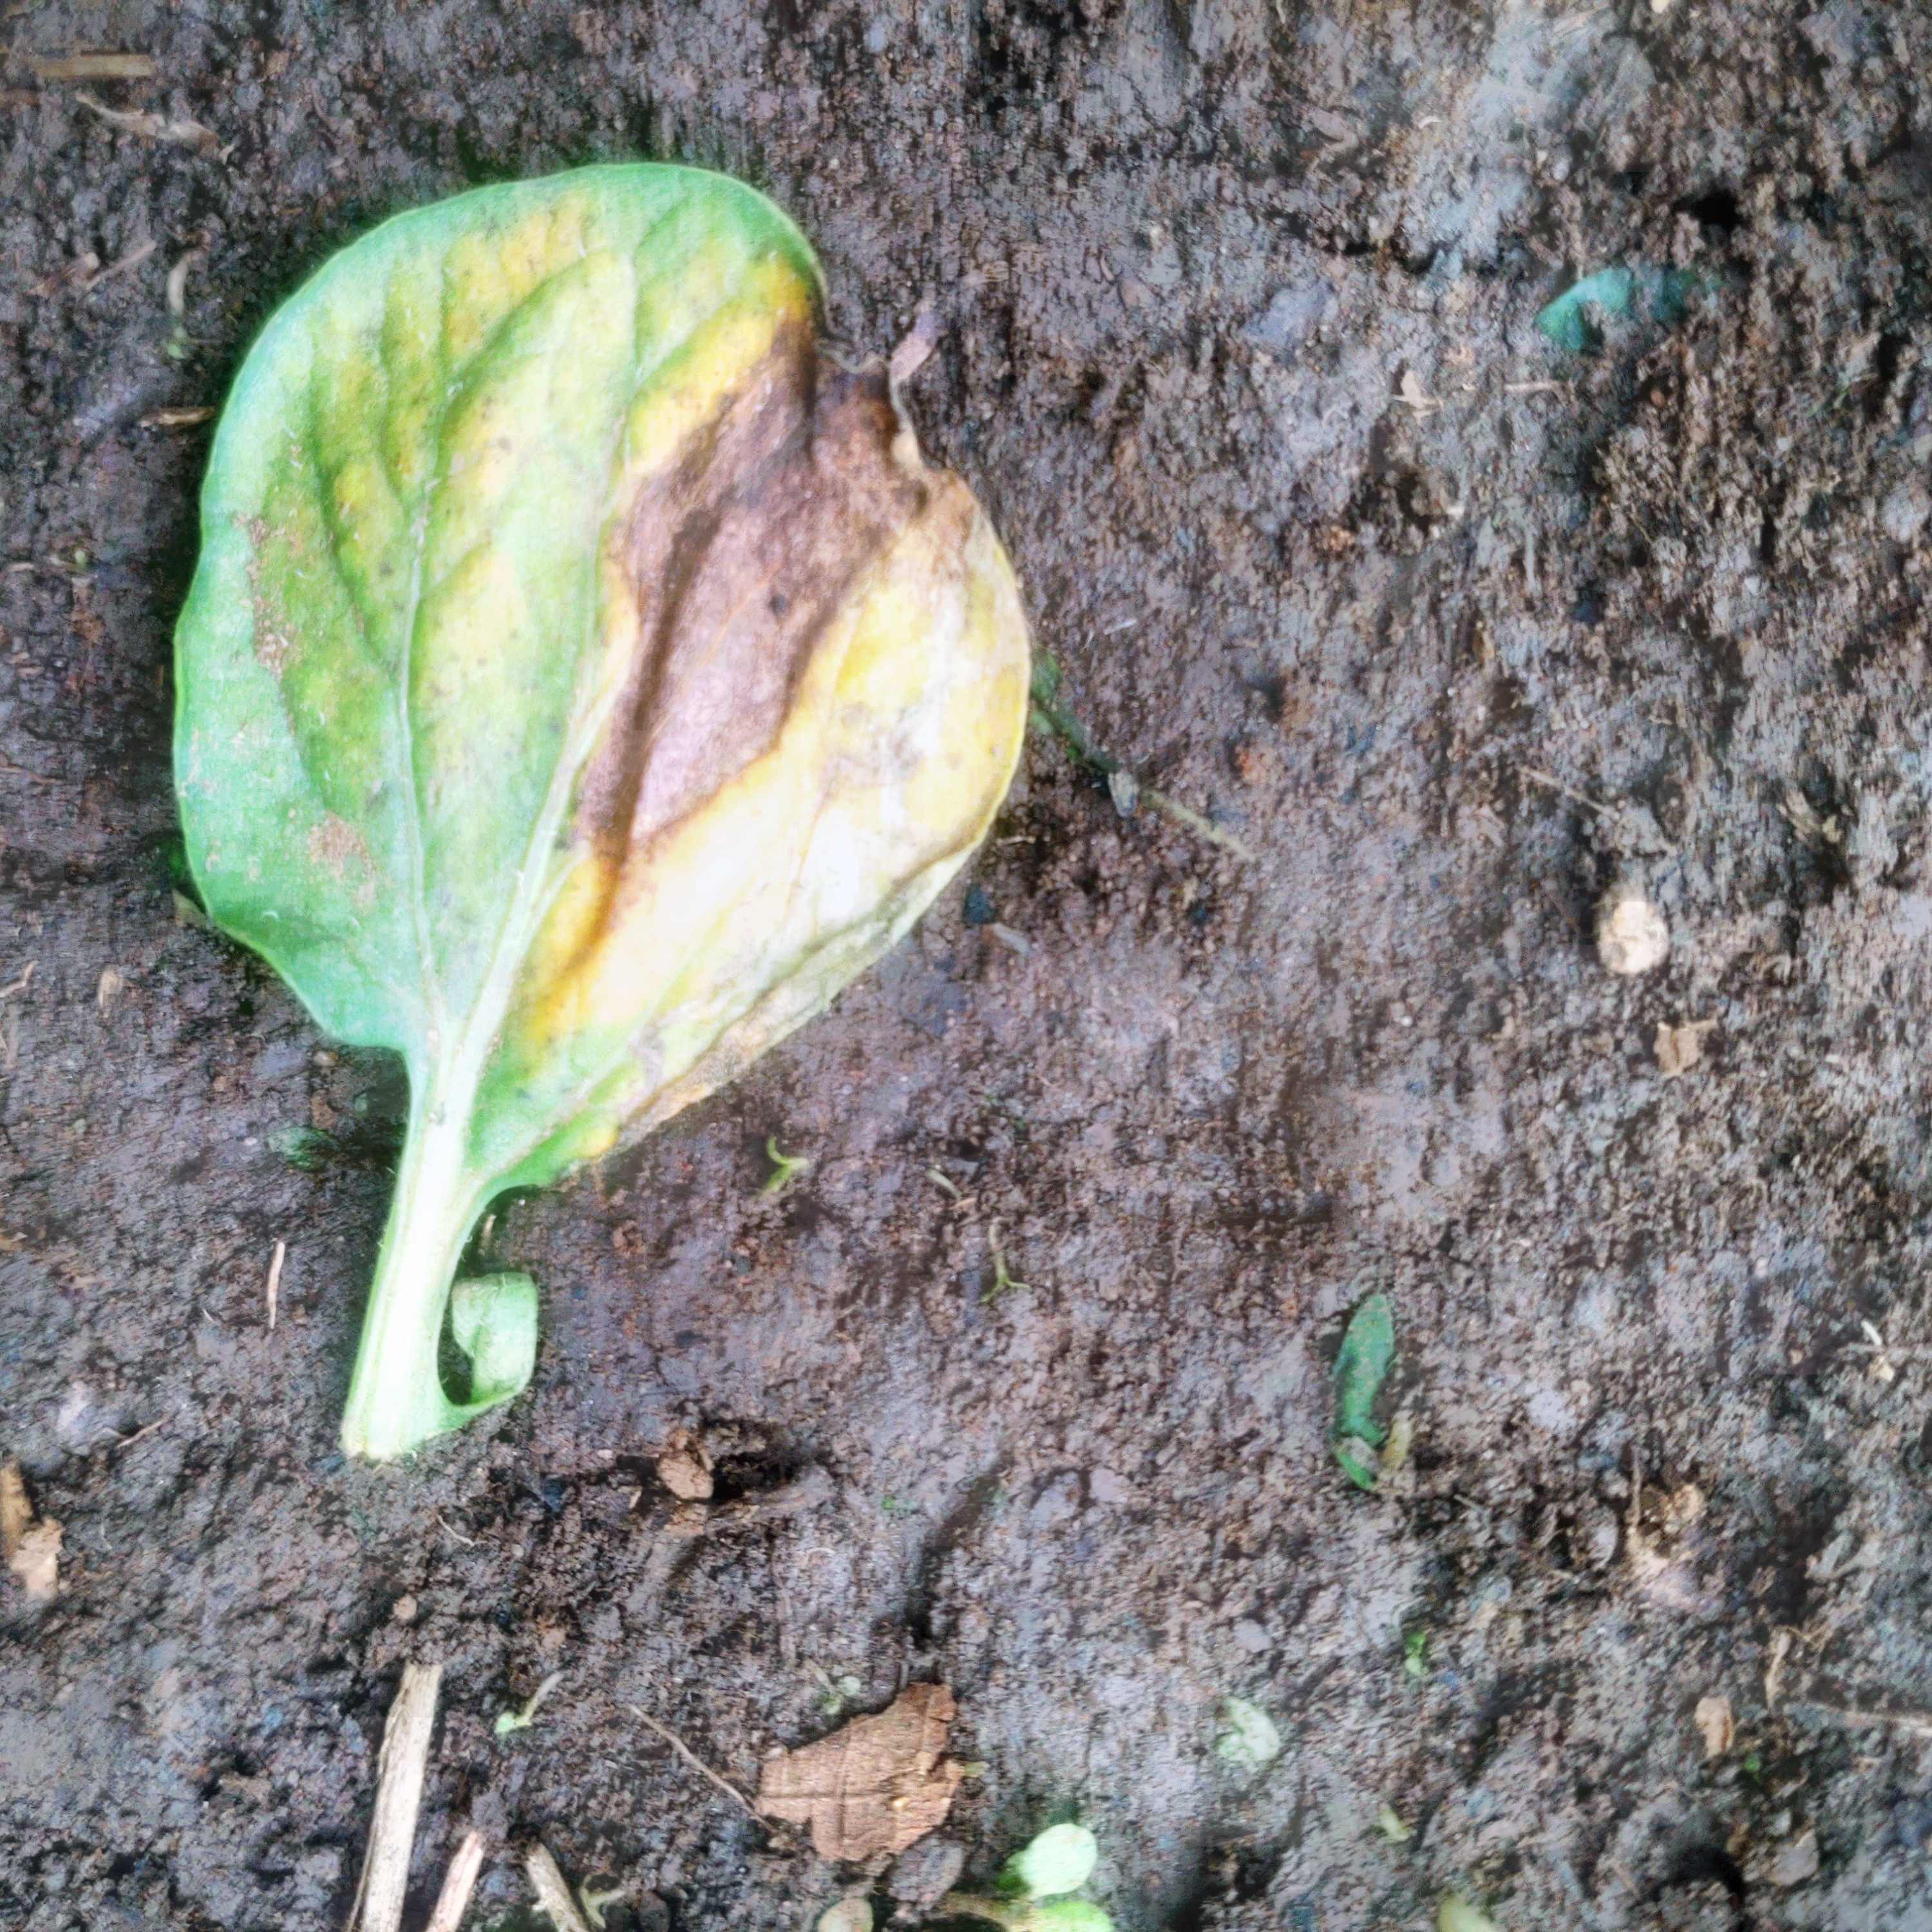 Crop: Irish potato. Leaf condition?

late blight
